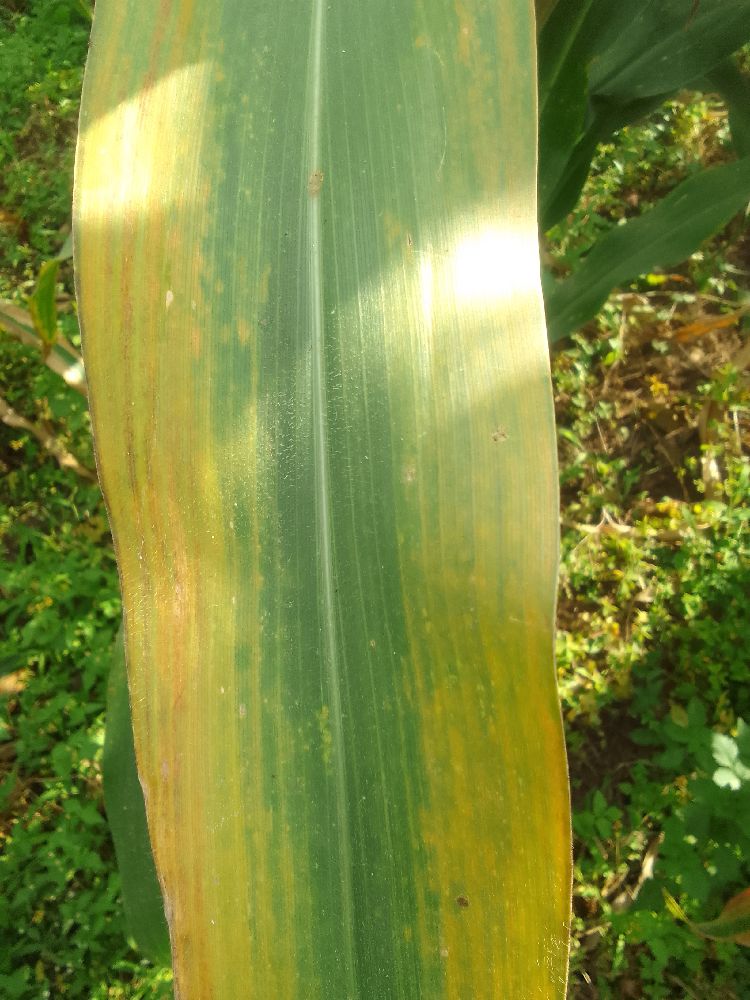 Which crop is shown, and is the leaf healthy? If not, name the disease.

maize, maize lethal necrosis
